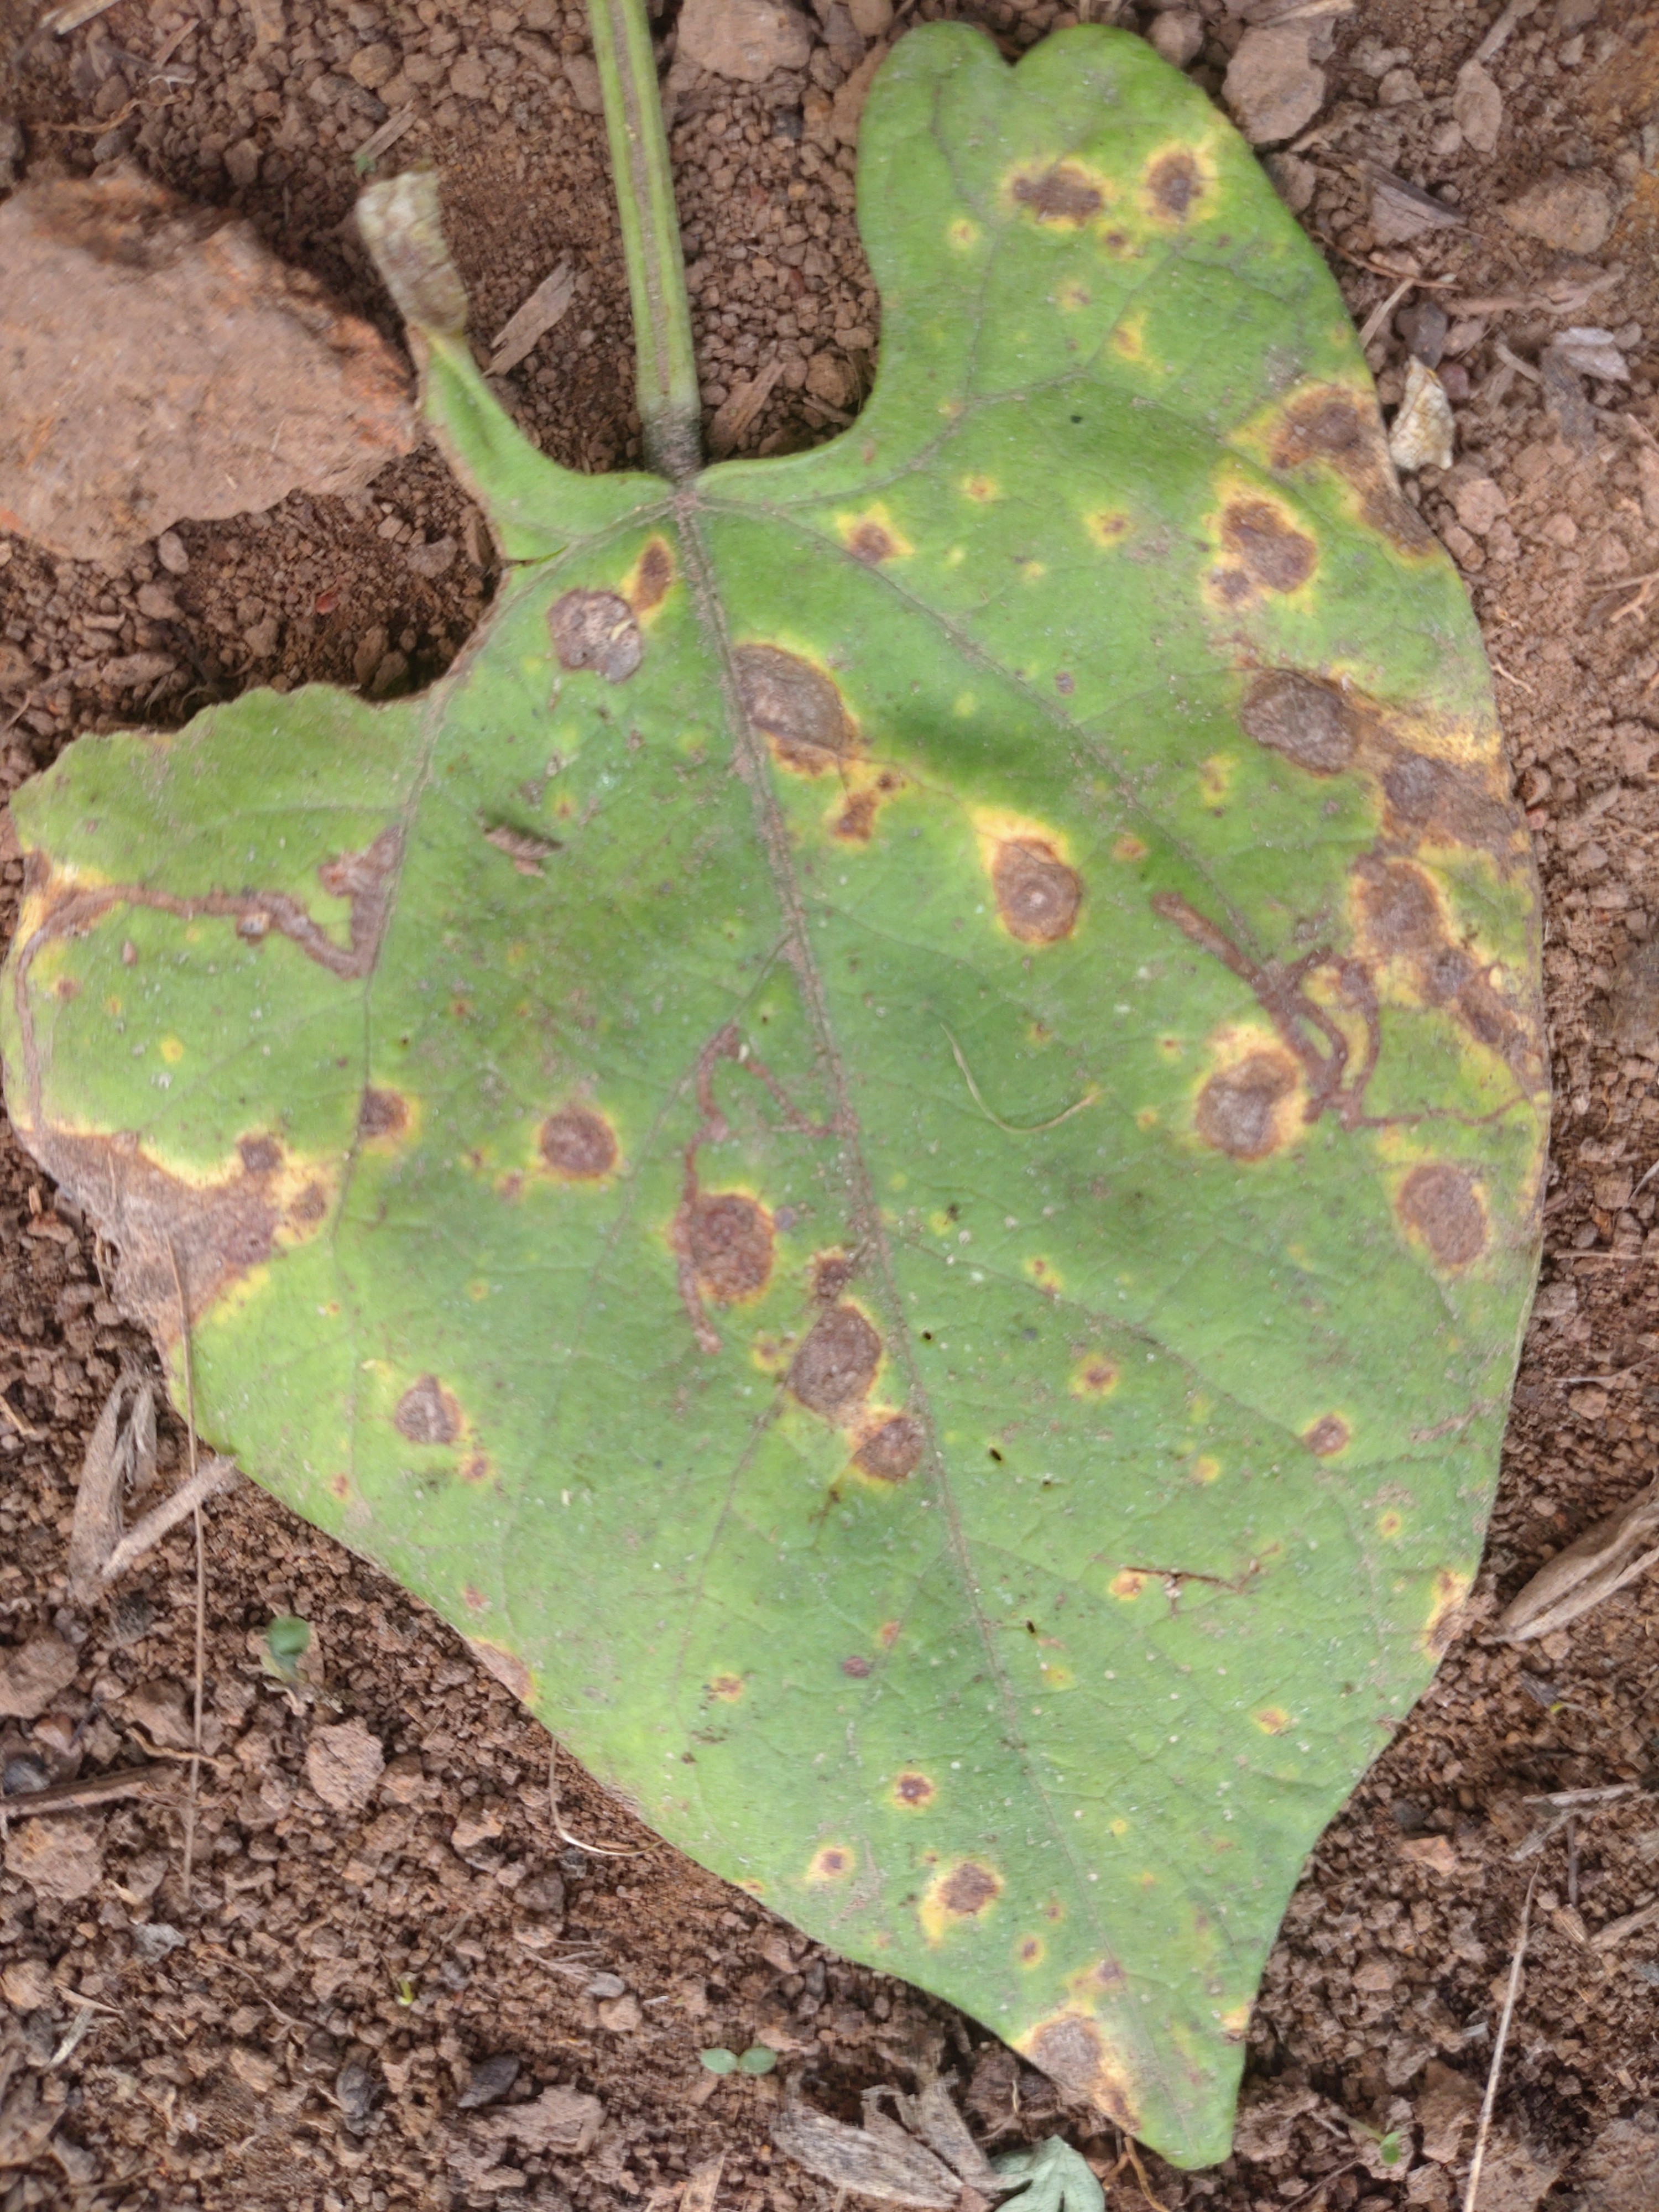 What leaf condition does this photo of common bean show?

rust
